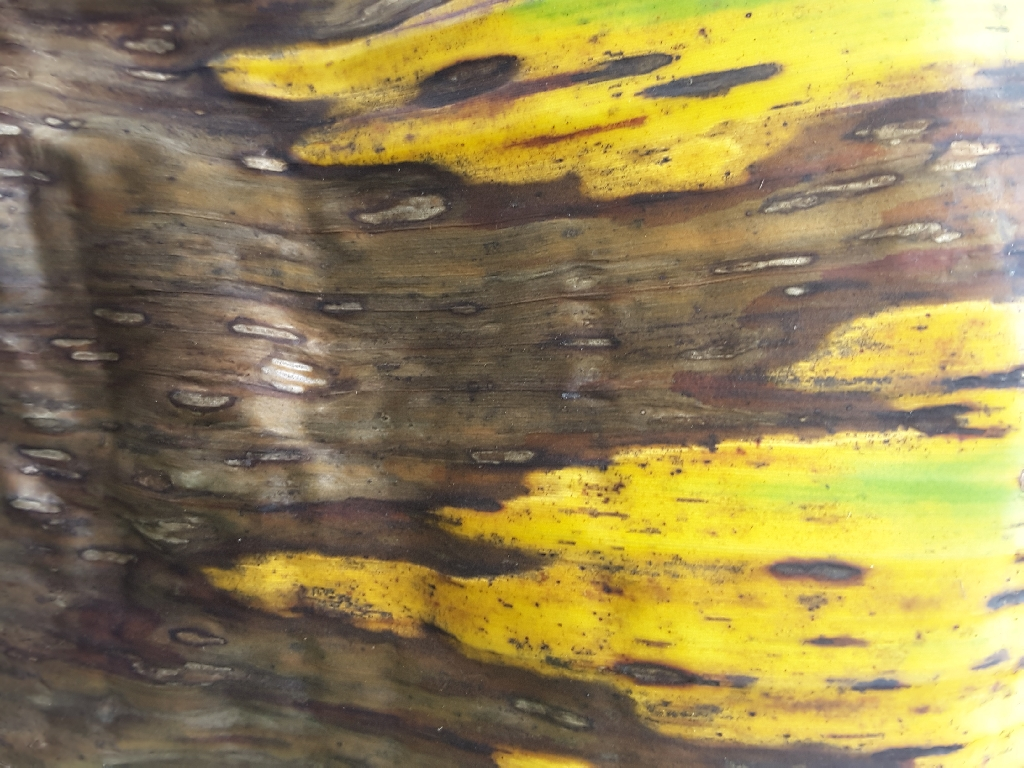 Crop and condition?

banana, black sigatoka
